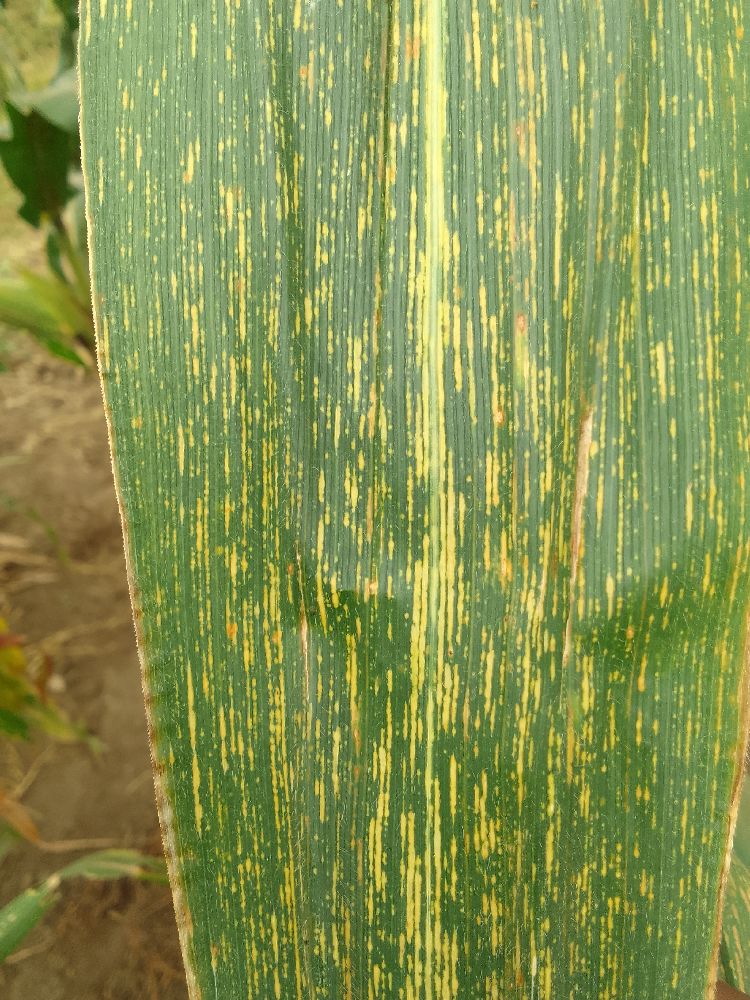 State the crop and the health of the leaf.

maize, maize streak virus
